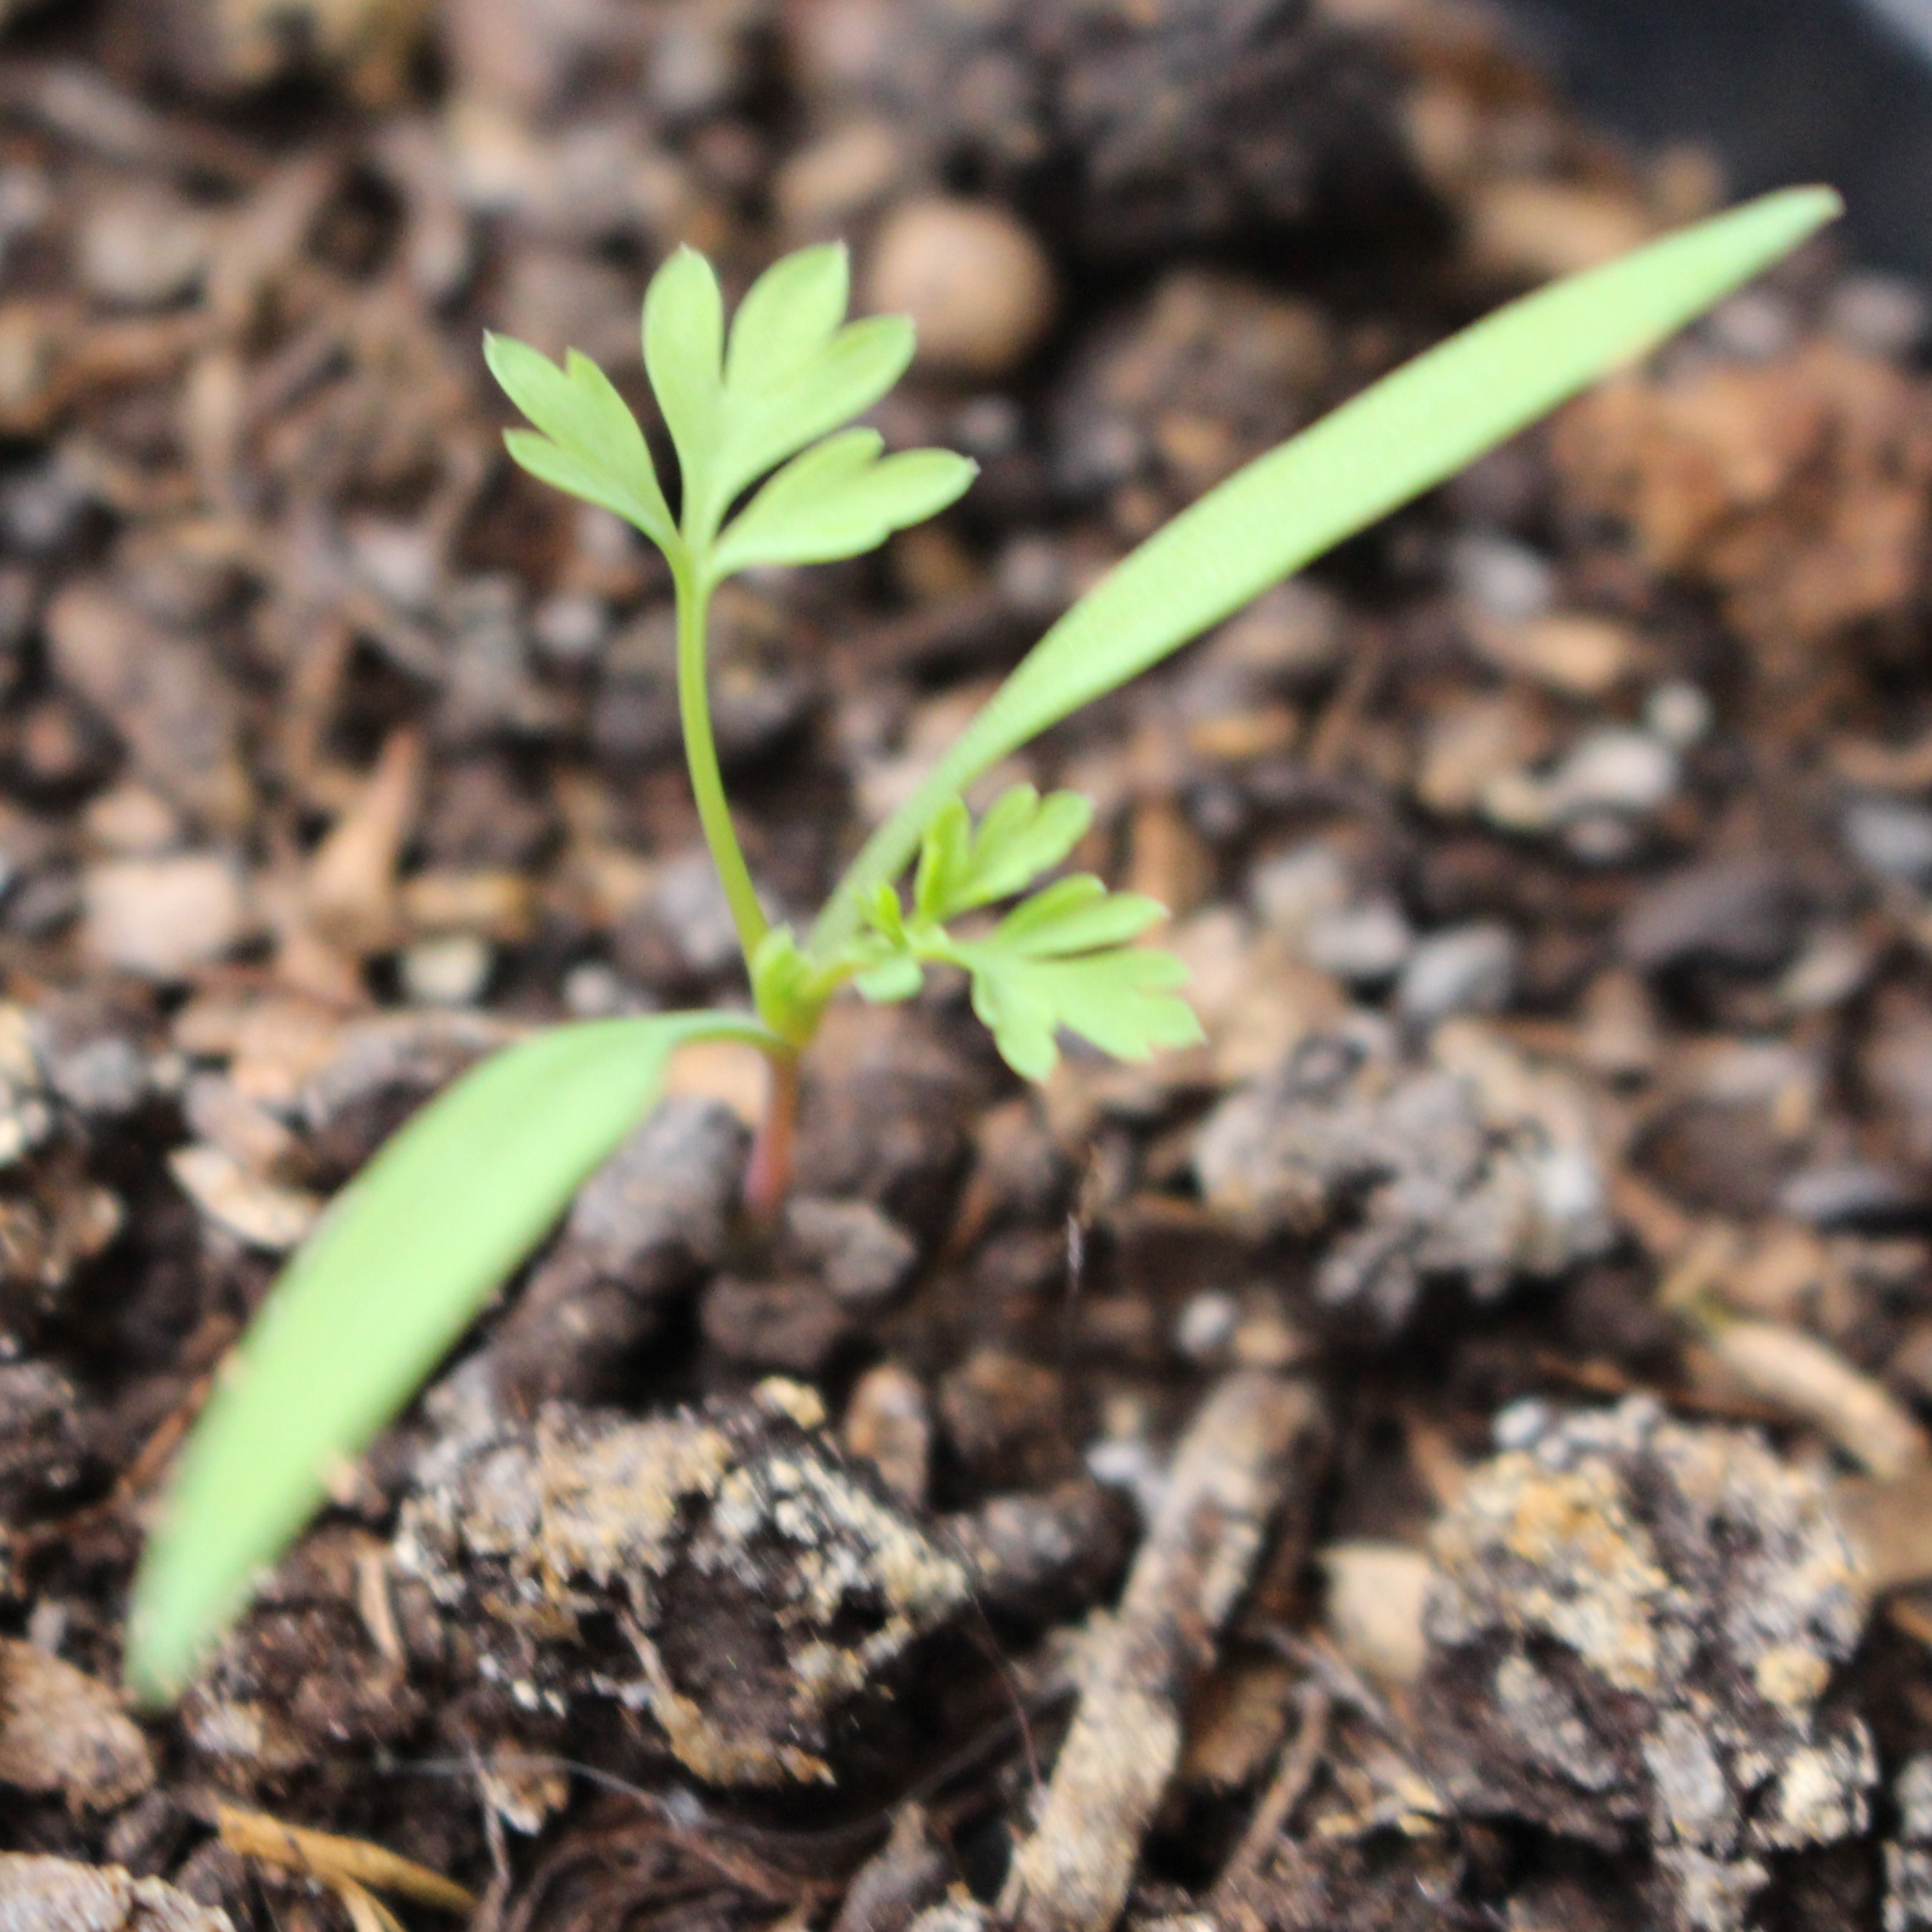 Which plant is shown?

Fumaria officinalis
